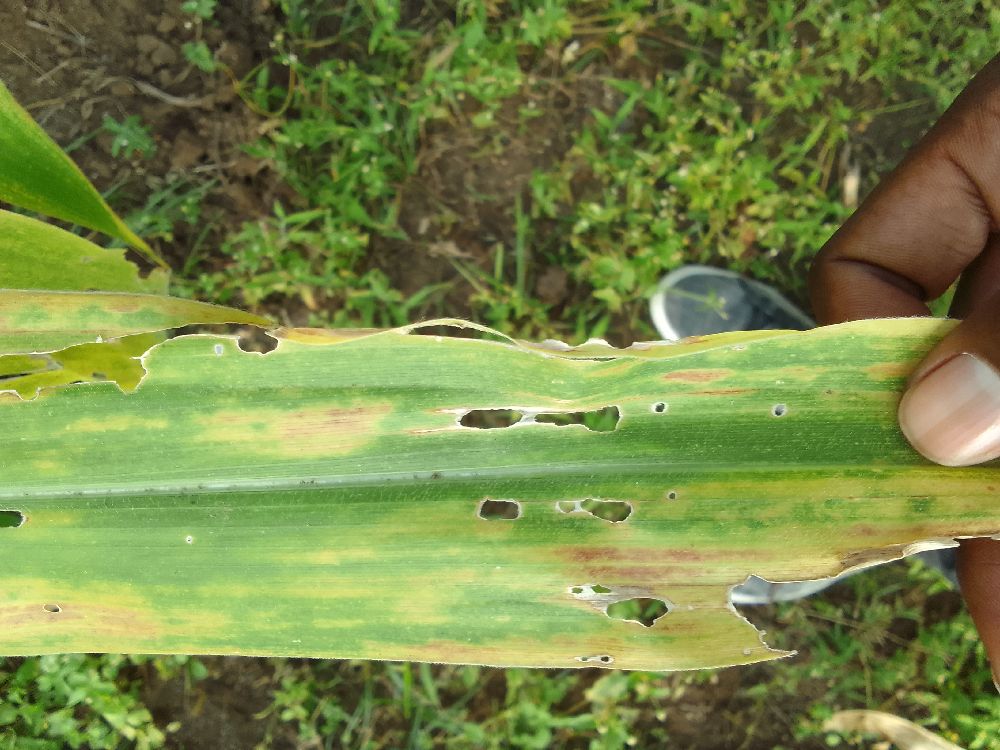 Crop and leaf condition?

maize, maize lethal necrosis
